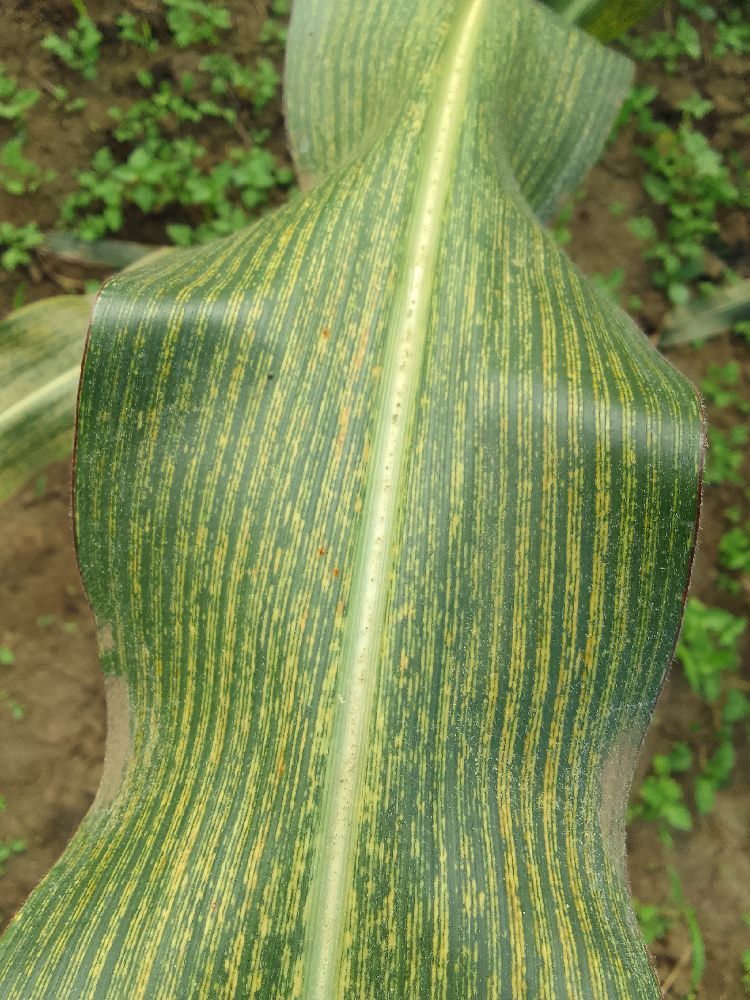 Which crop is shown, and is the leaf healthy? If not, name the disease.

maize, maize streak virus
